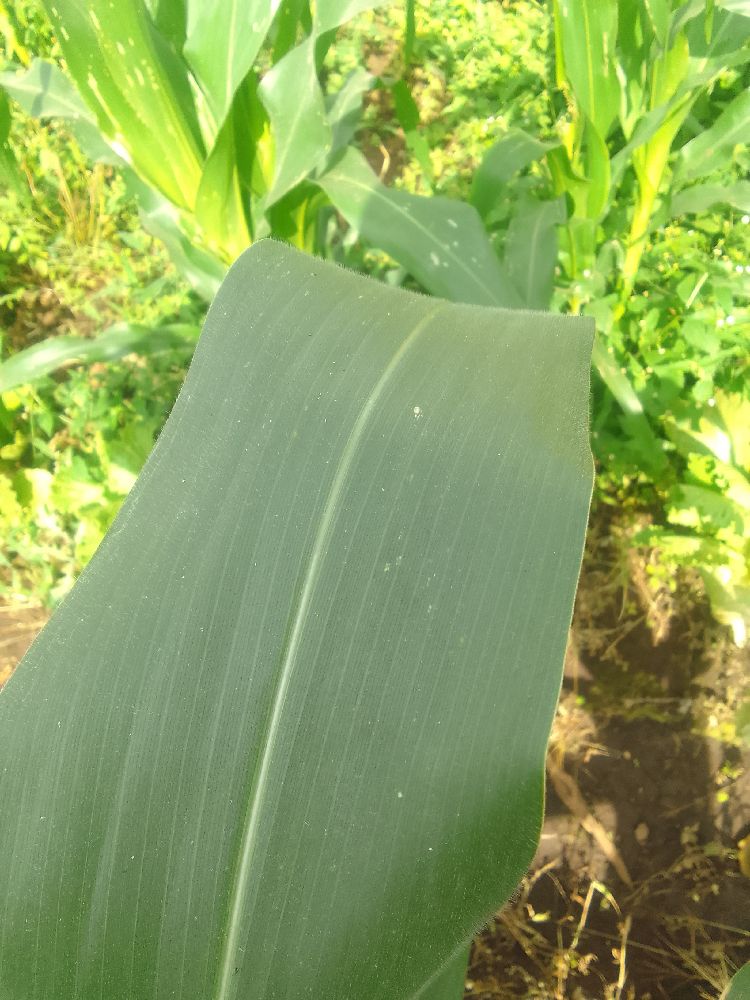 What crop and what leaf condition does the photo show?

maize, healthy
